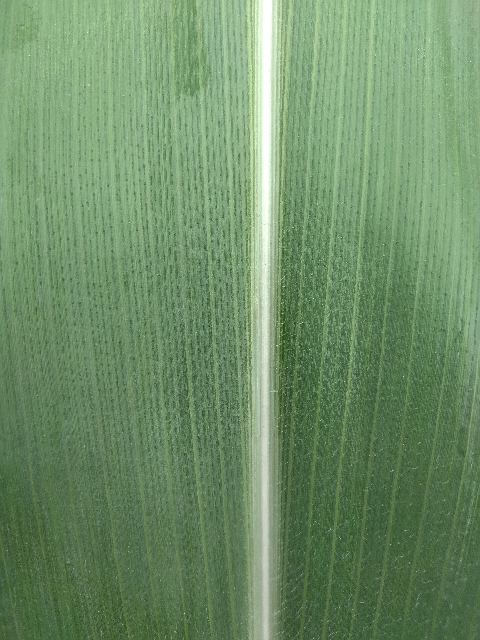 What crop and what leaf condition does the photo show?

maize, healthy
